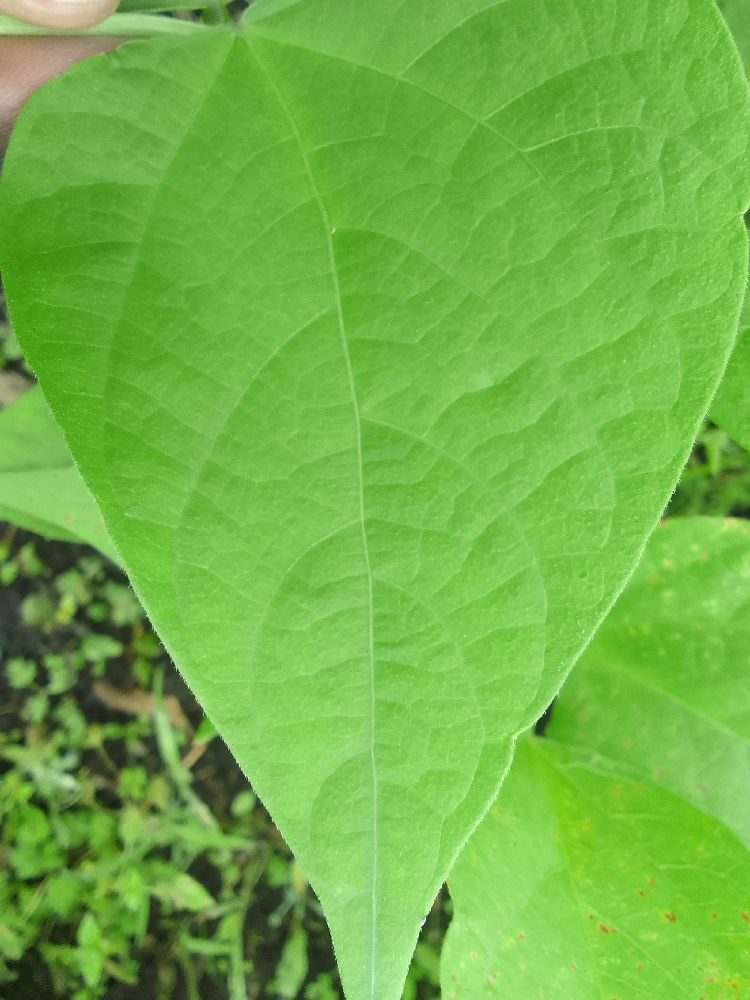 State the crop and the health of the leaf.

common bean, healthy
